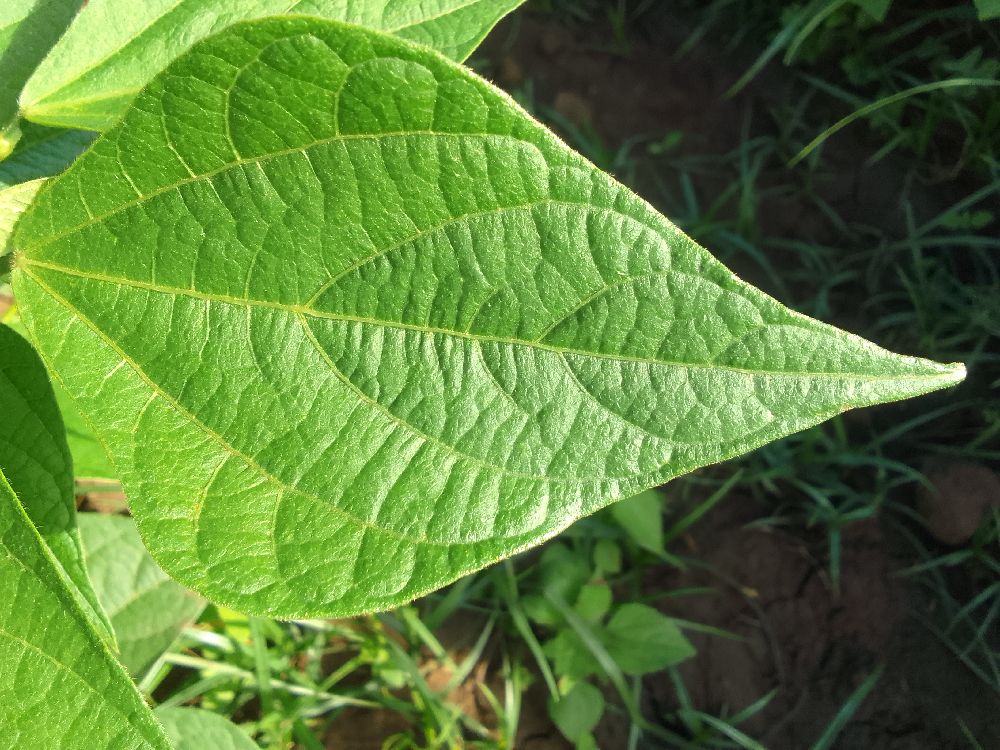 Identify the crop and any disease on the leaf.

common bean, healthy
